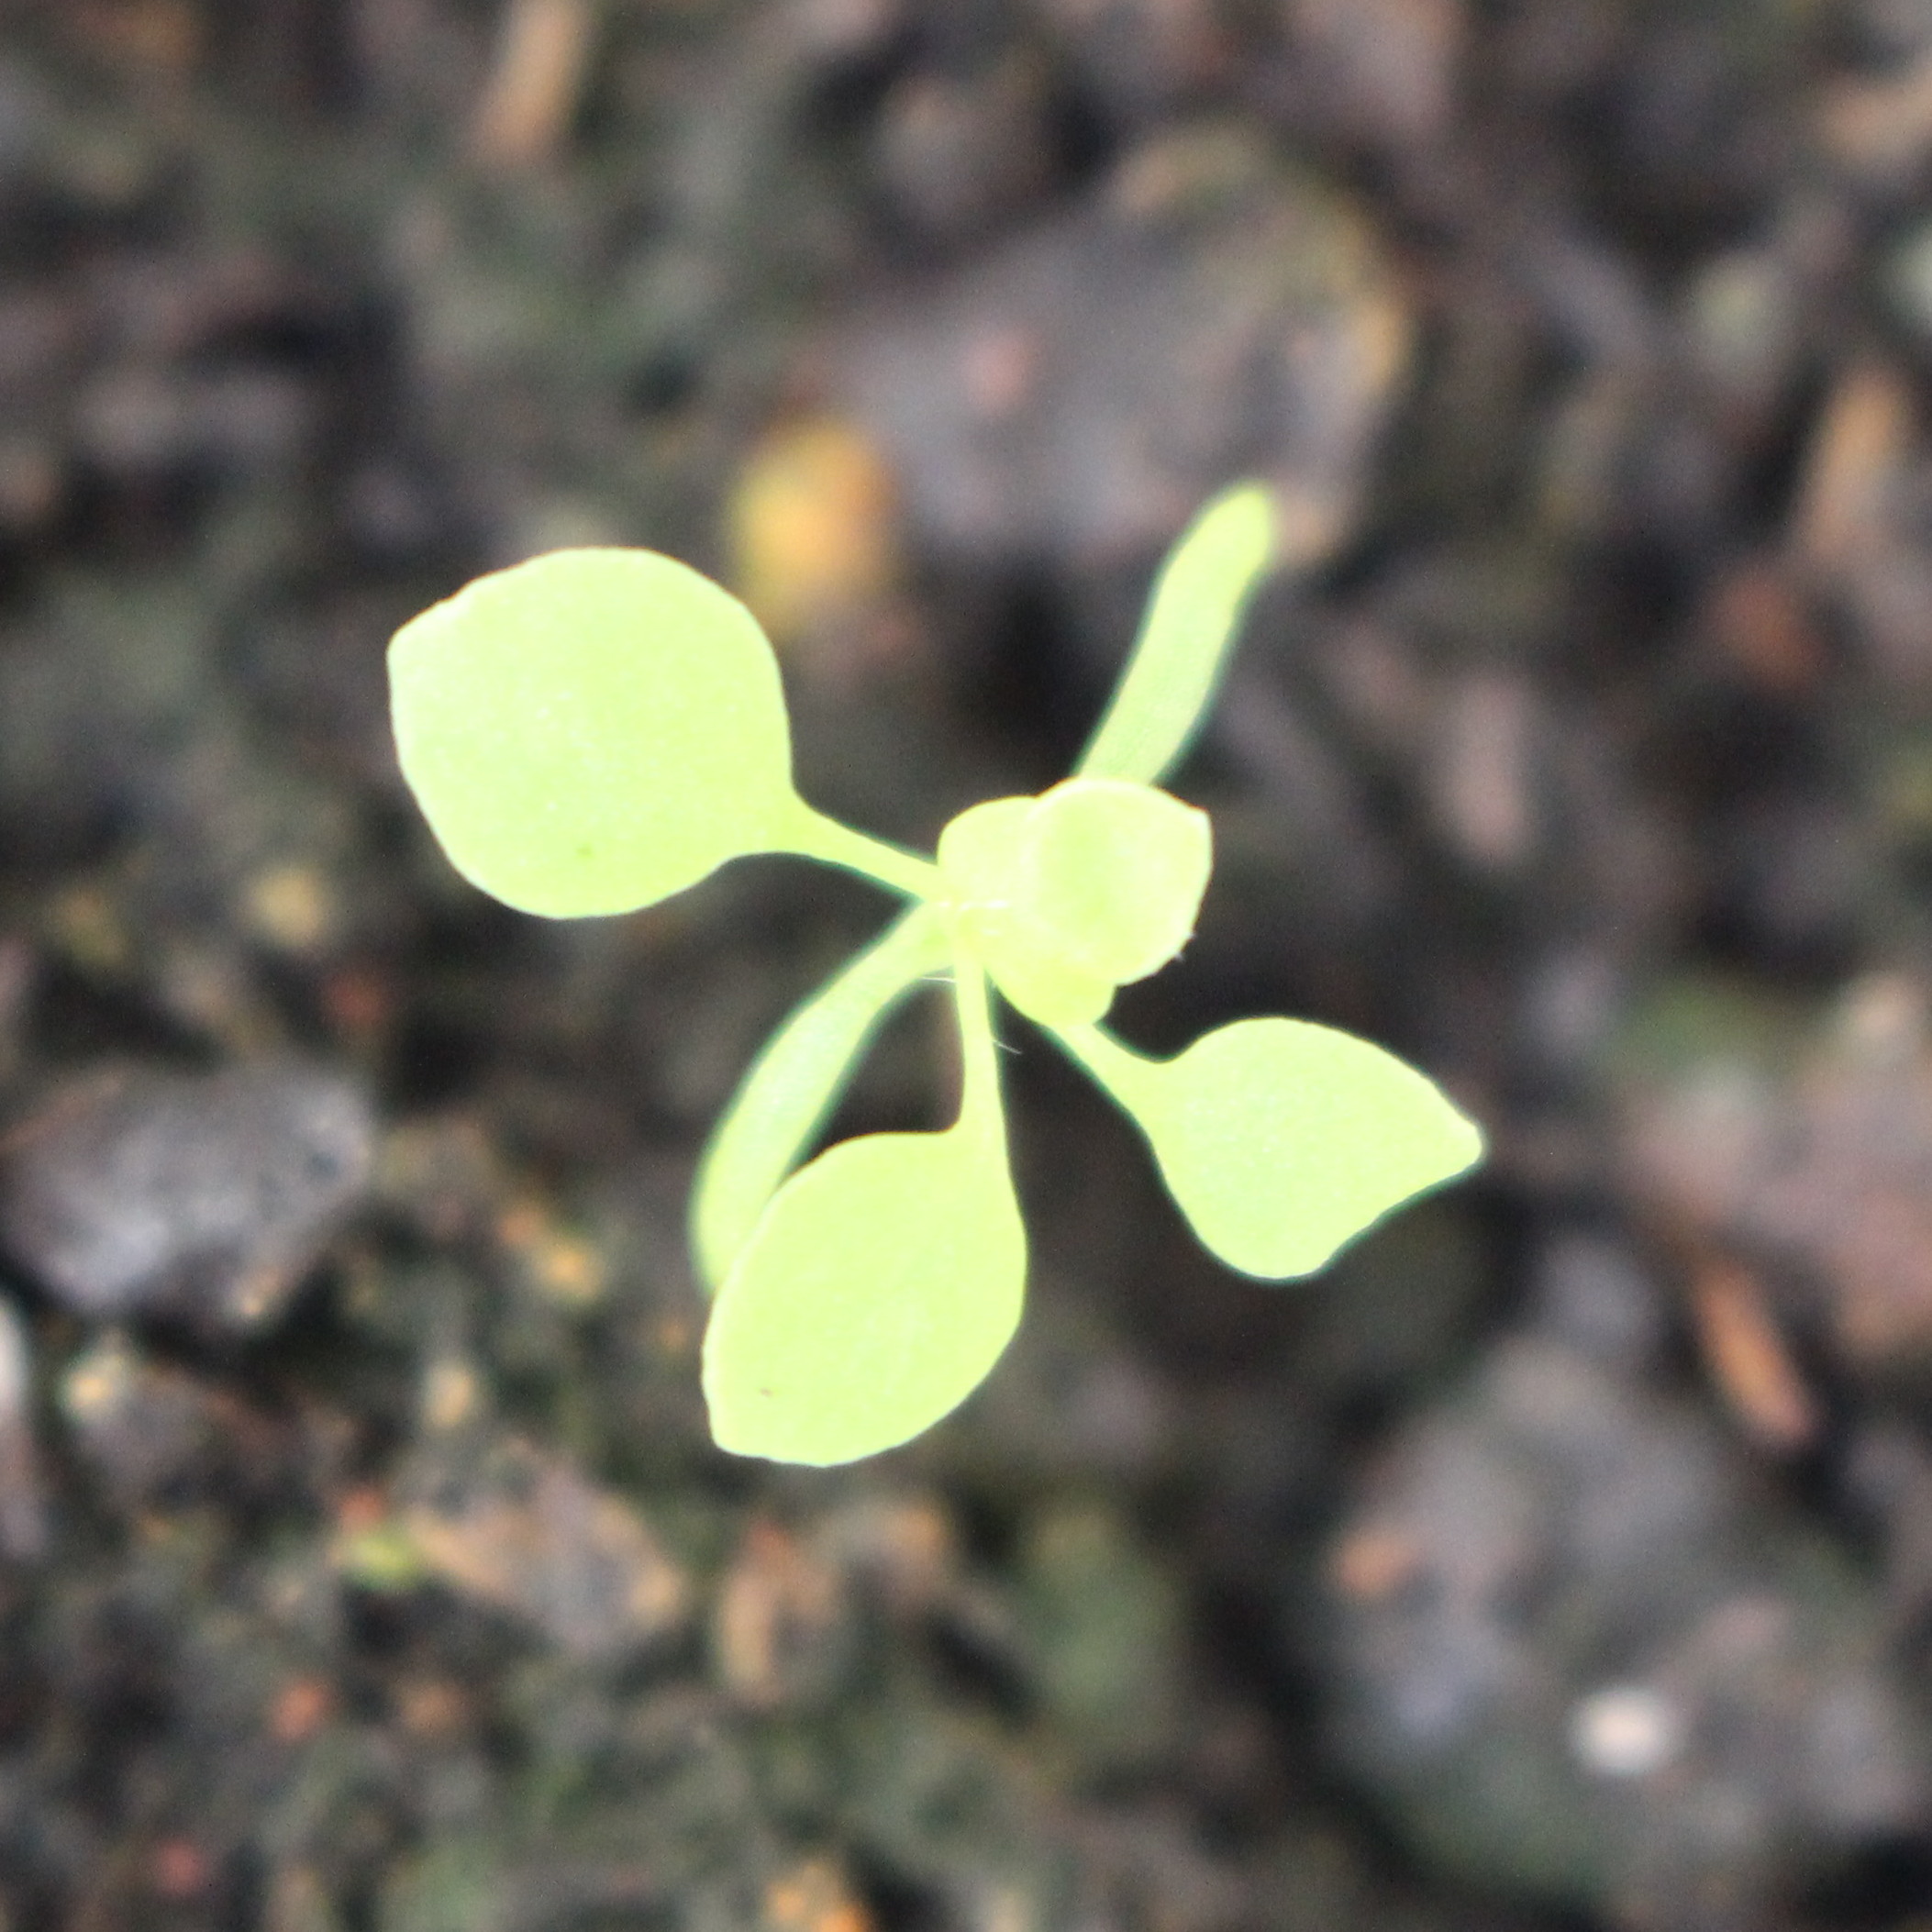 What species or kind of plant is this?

Papaver rhoeas
